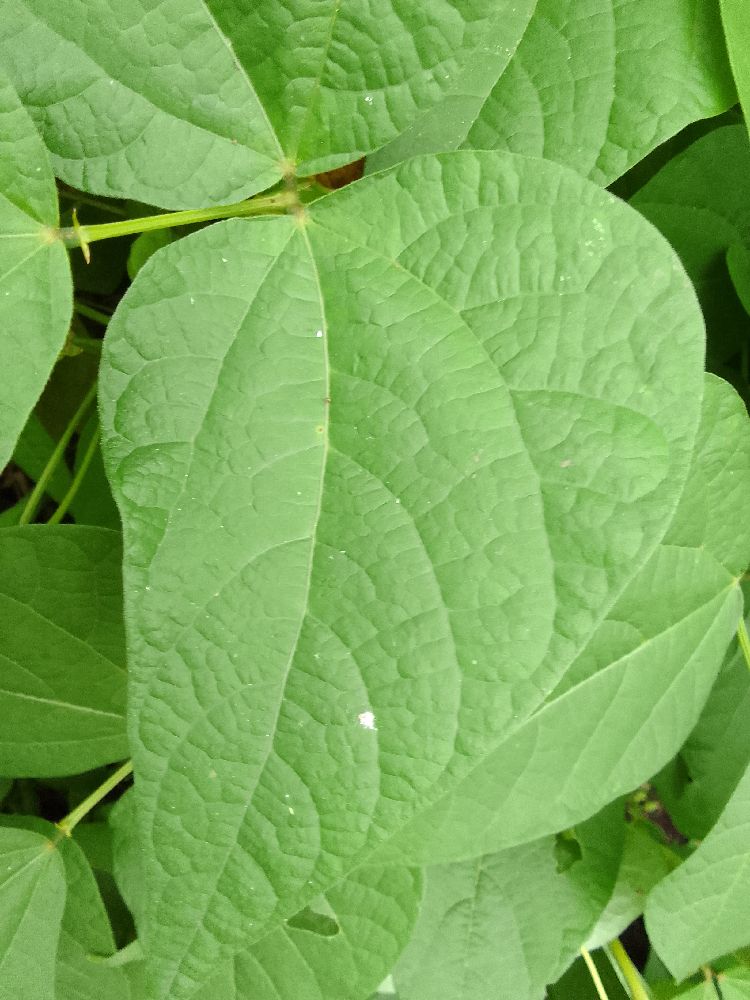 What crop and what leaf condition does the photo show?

common bean, healthy
